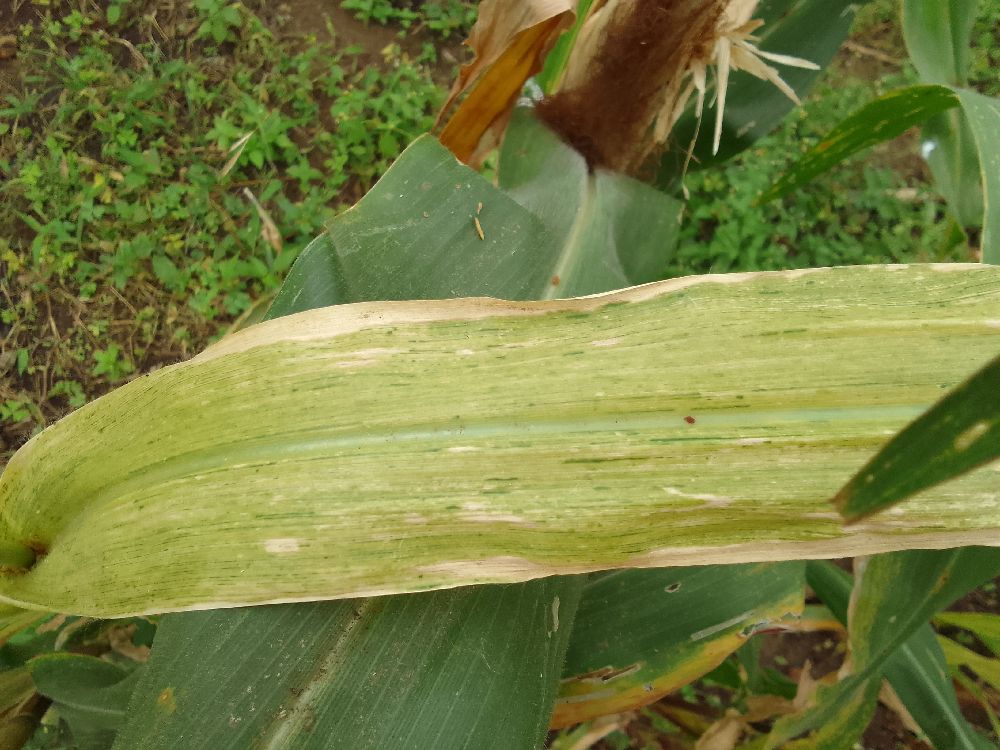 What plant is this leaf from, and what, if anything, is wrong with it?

maize, maize lethal necrosis
